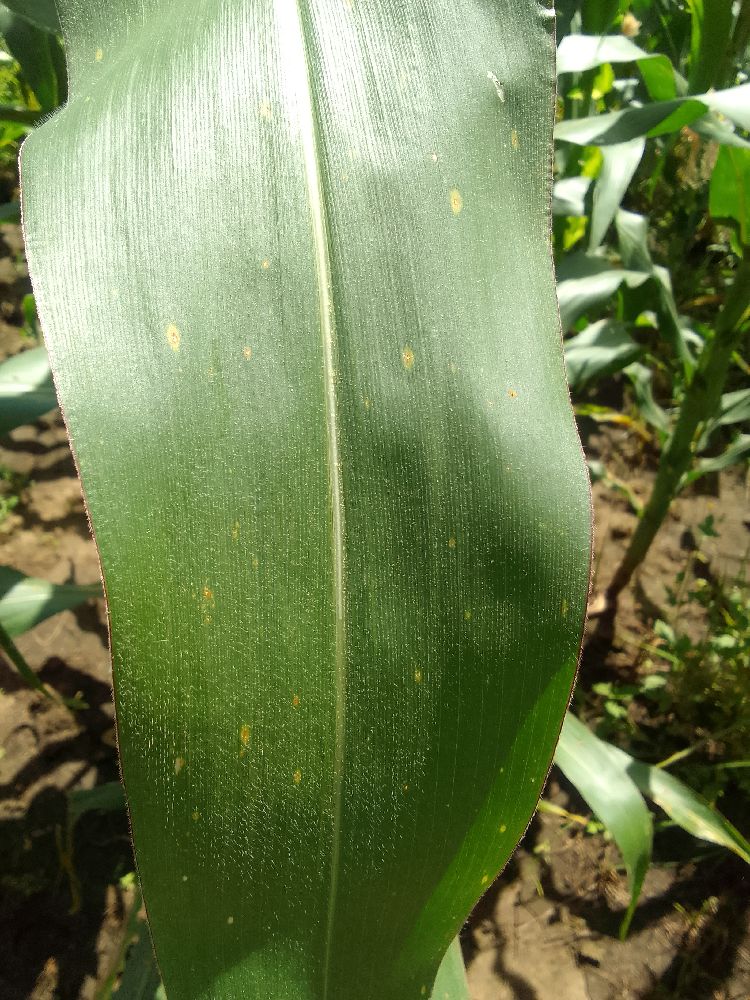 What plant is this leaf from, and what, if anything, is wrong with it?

maize, healthy
